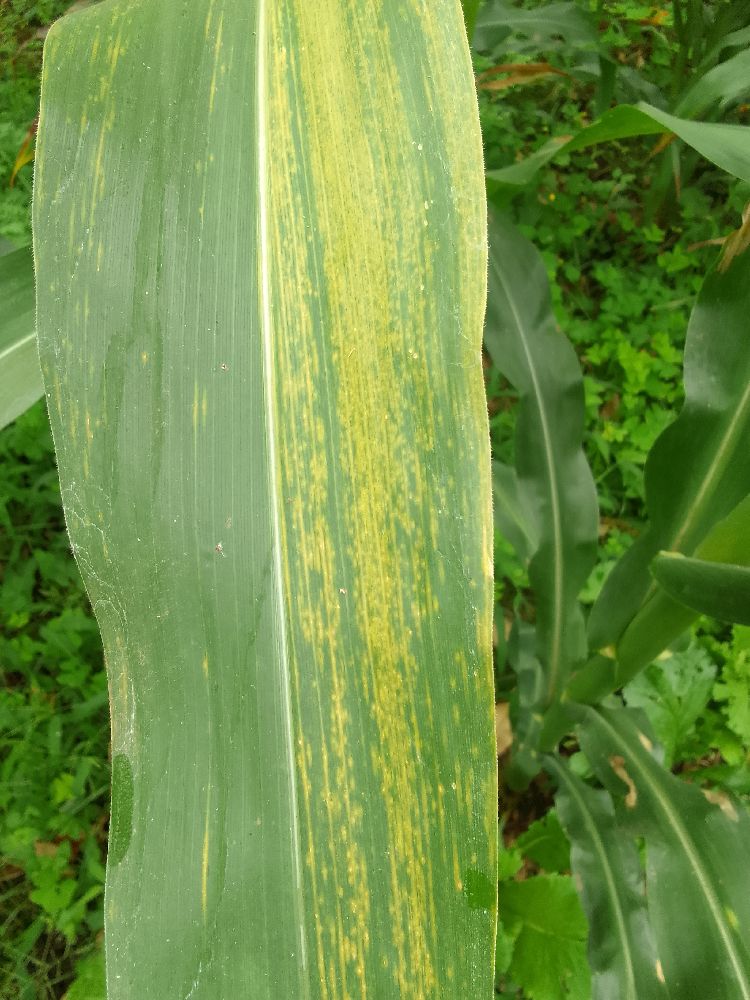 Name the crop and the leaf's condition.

maize, maize lethal necrosis
